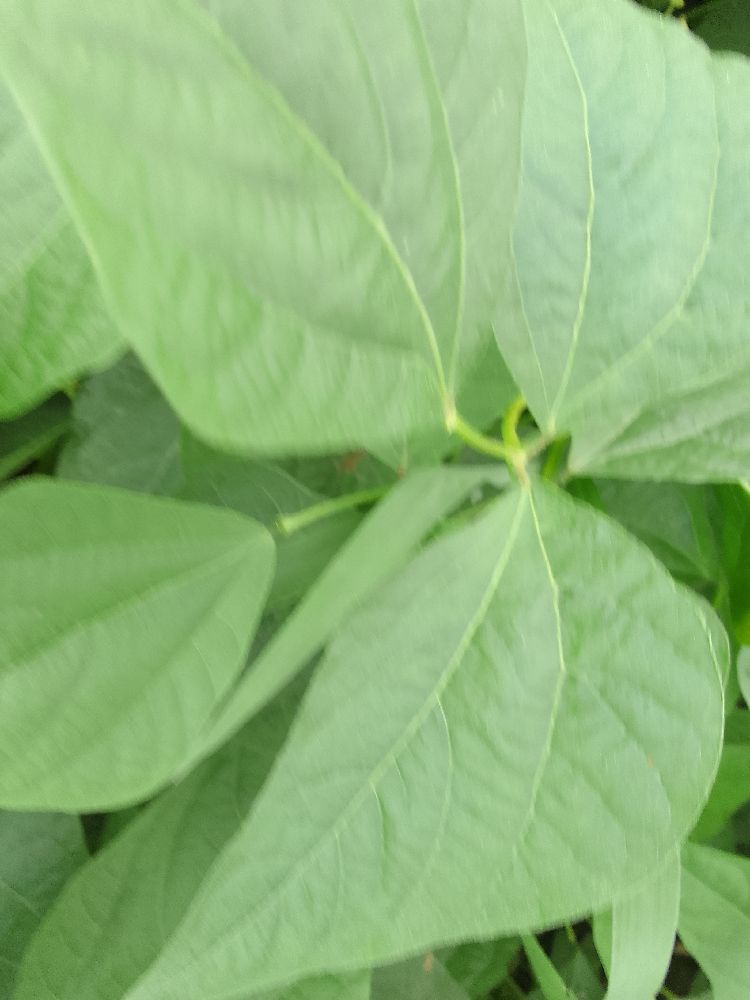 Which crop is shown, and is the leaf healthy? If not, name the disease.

common bean, healthy
